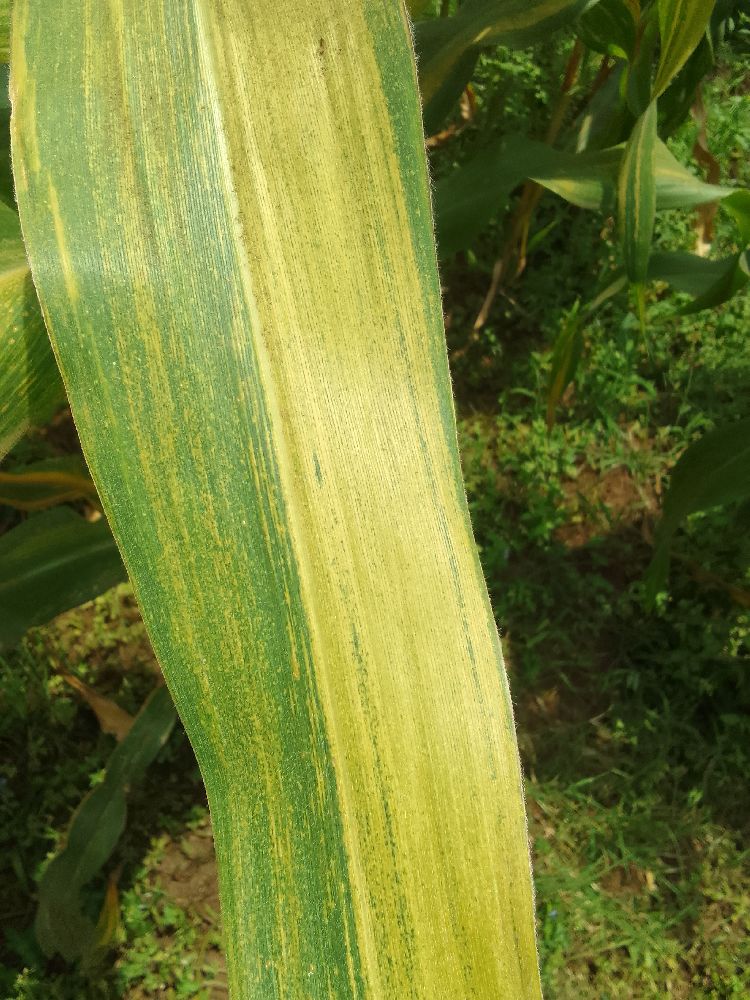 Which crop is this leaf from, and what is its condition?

maize, maize lethal necrosis
